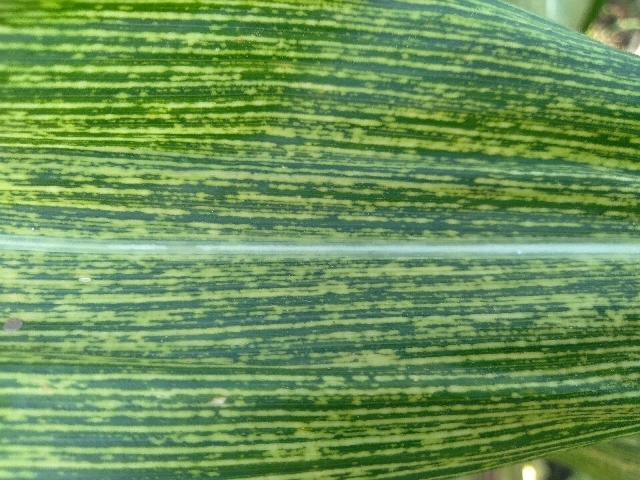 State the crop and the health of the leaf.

maize, maize streak virus
